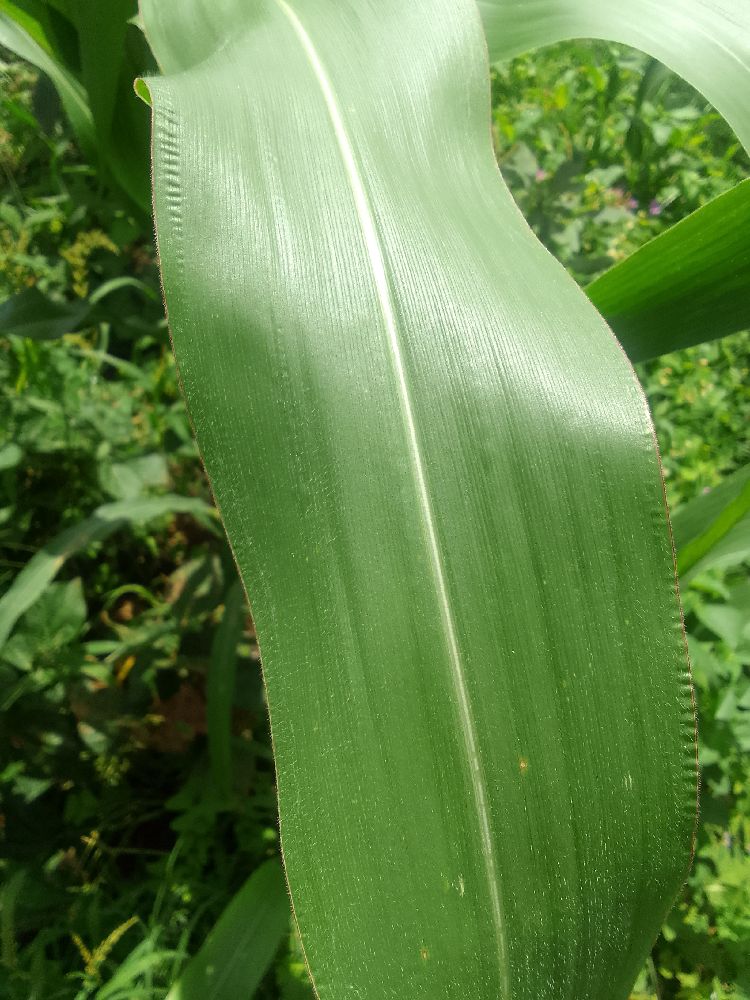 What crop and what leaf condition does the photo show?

maize, healthy
